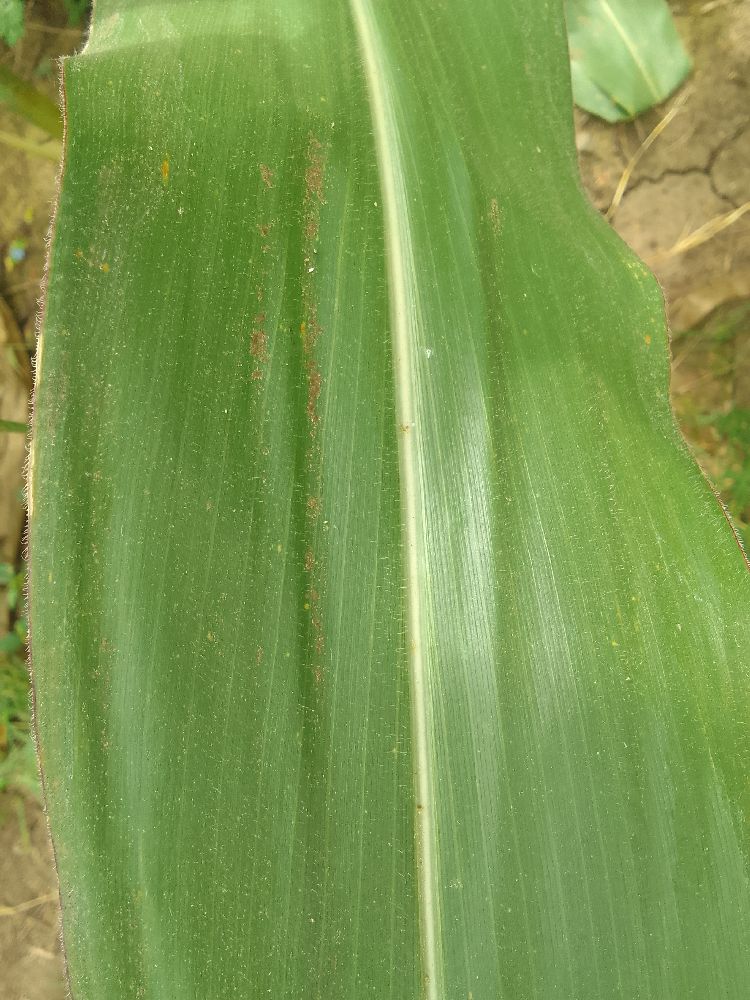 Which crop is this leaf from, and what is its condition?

maize, healthy
